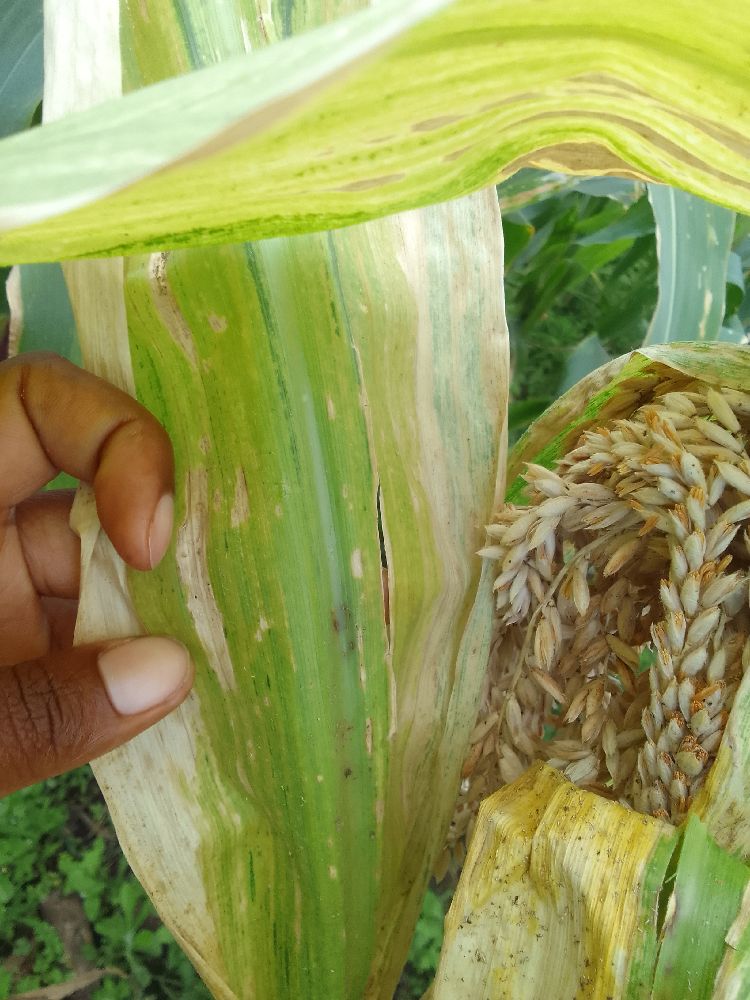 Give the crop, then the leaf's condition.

maize, maize lethal necrosis
